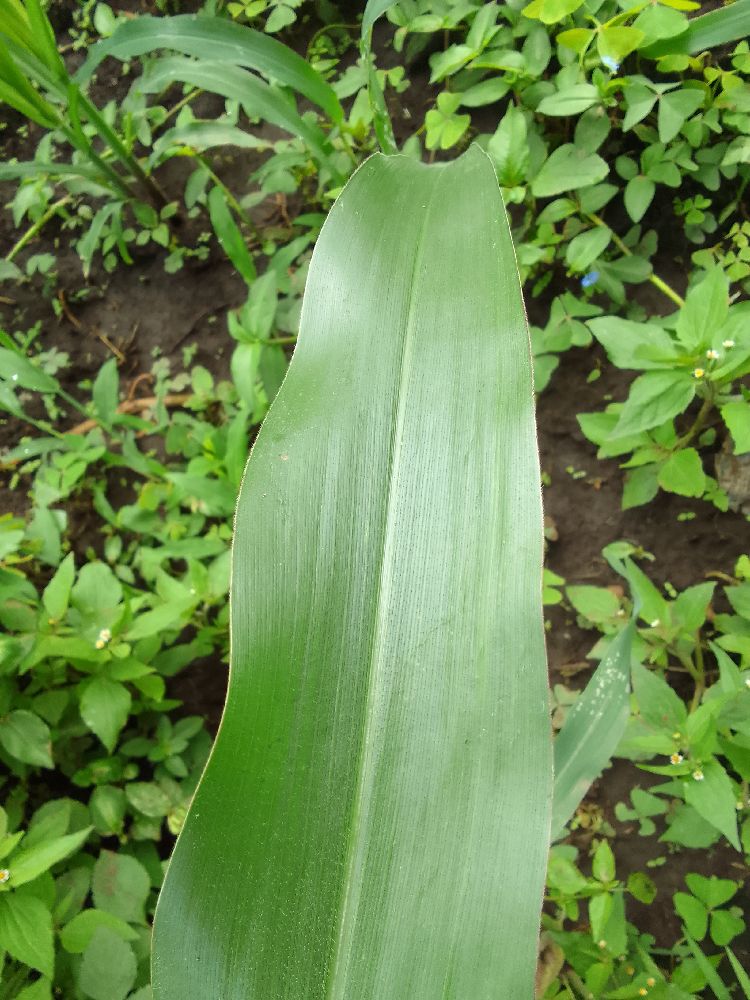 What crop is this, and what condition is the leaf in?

common bean, healthy
